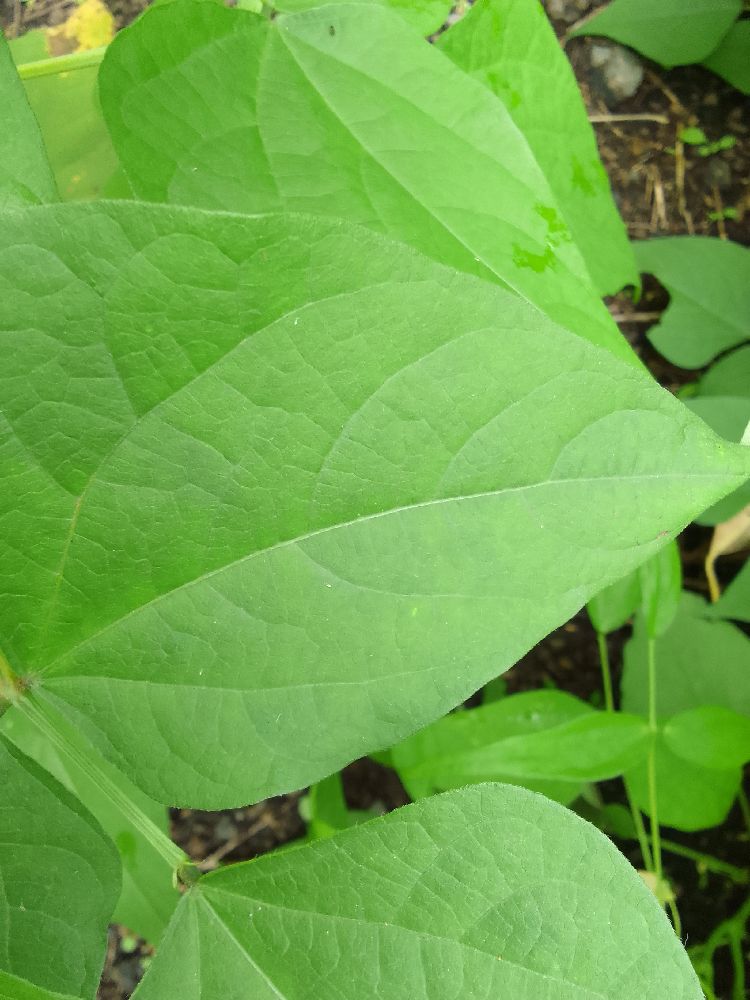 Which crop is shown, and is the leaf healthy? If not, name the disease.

common bean, healthy
